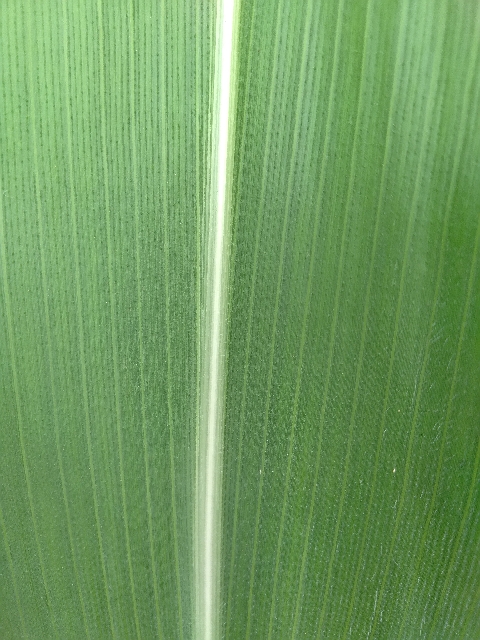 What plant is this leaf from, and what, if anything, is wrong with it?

maize, healthy
